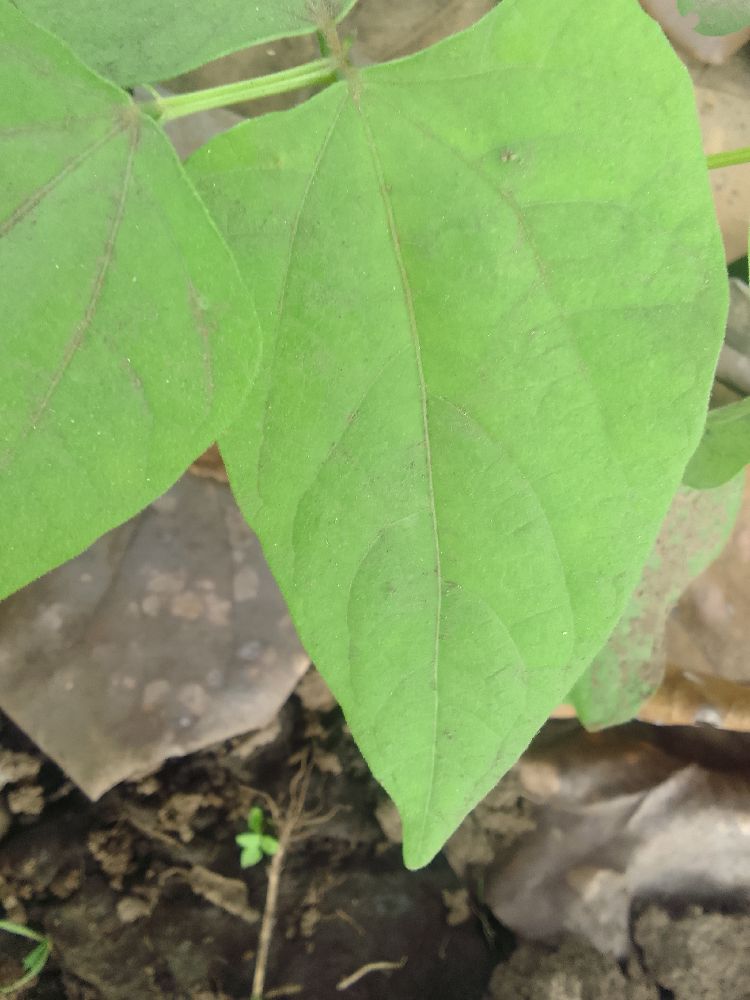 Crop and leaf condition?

common bean, healthy
